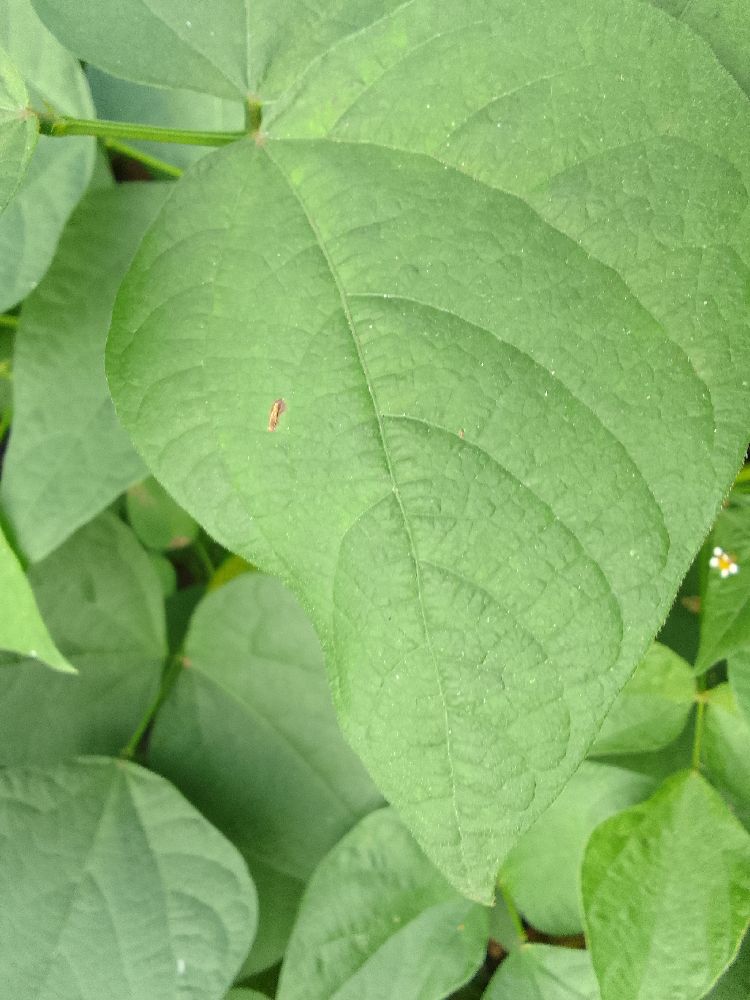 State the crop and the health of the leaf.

common bean, healthy
